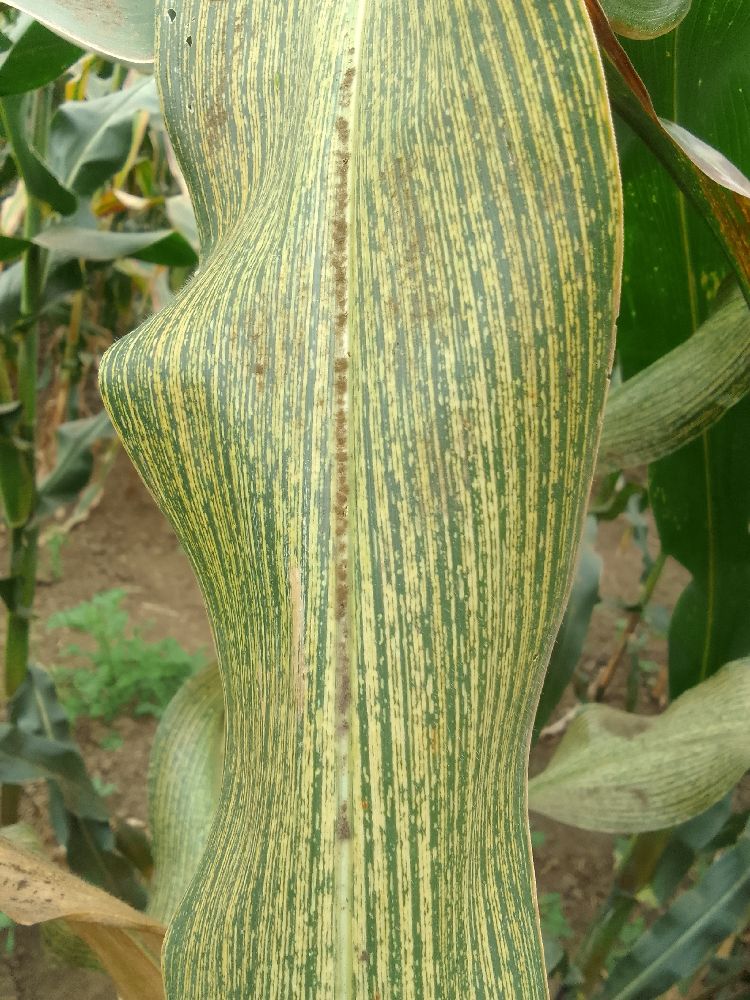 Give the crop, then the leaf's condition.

maize, maize streak virus
